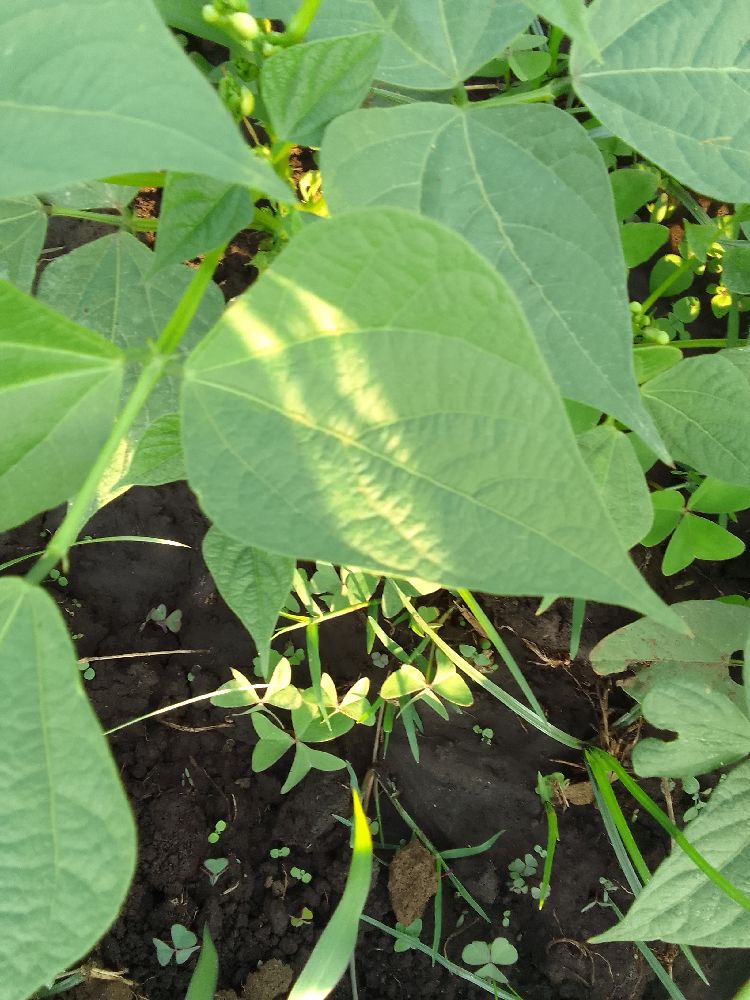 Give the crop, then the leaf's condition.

common bean, healthy
